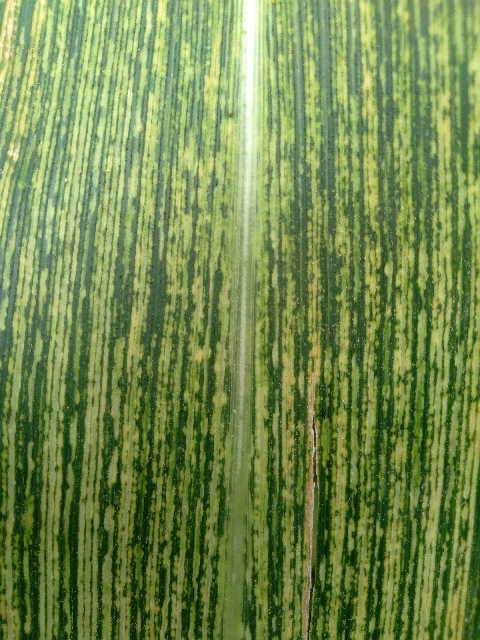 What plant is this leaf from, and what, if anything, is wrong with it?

maize, maize streak virus
